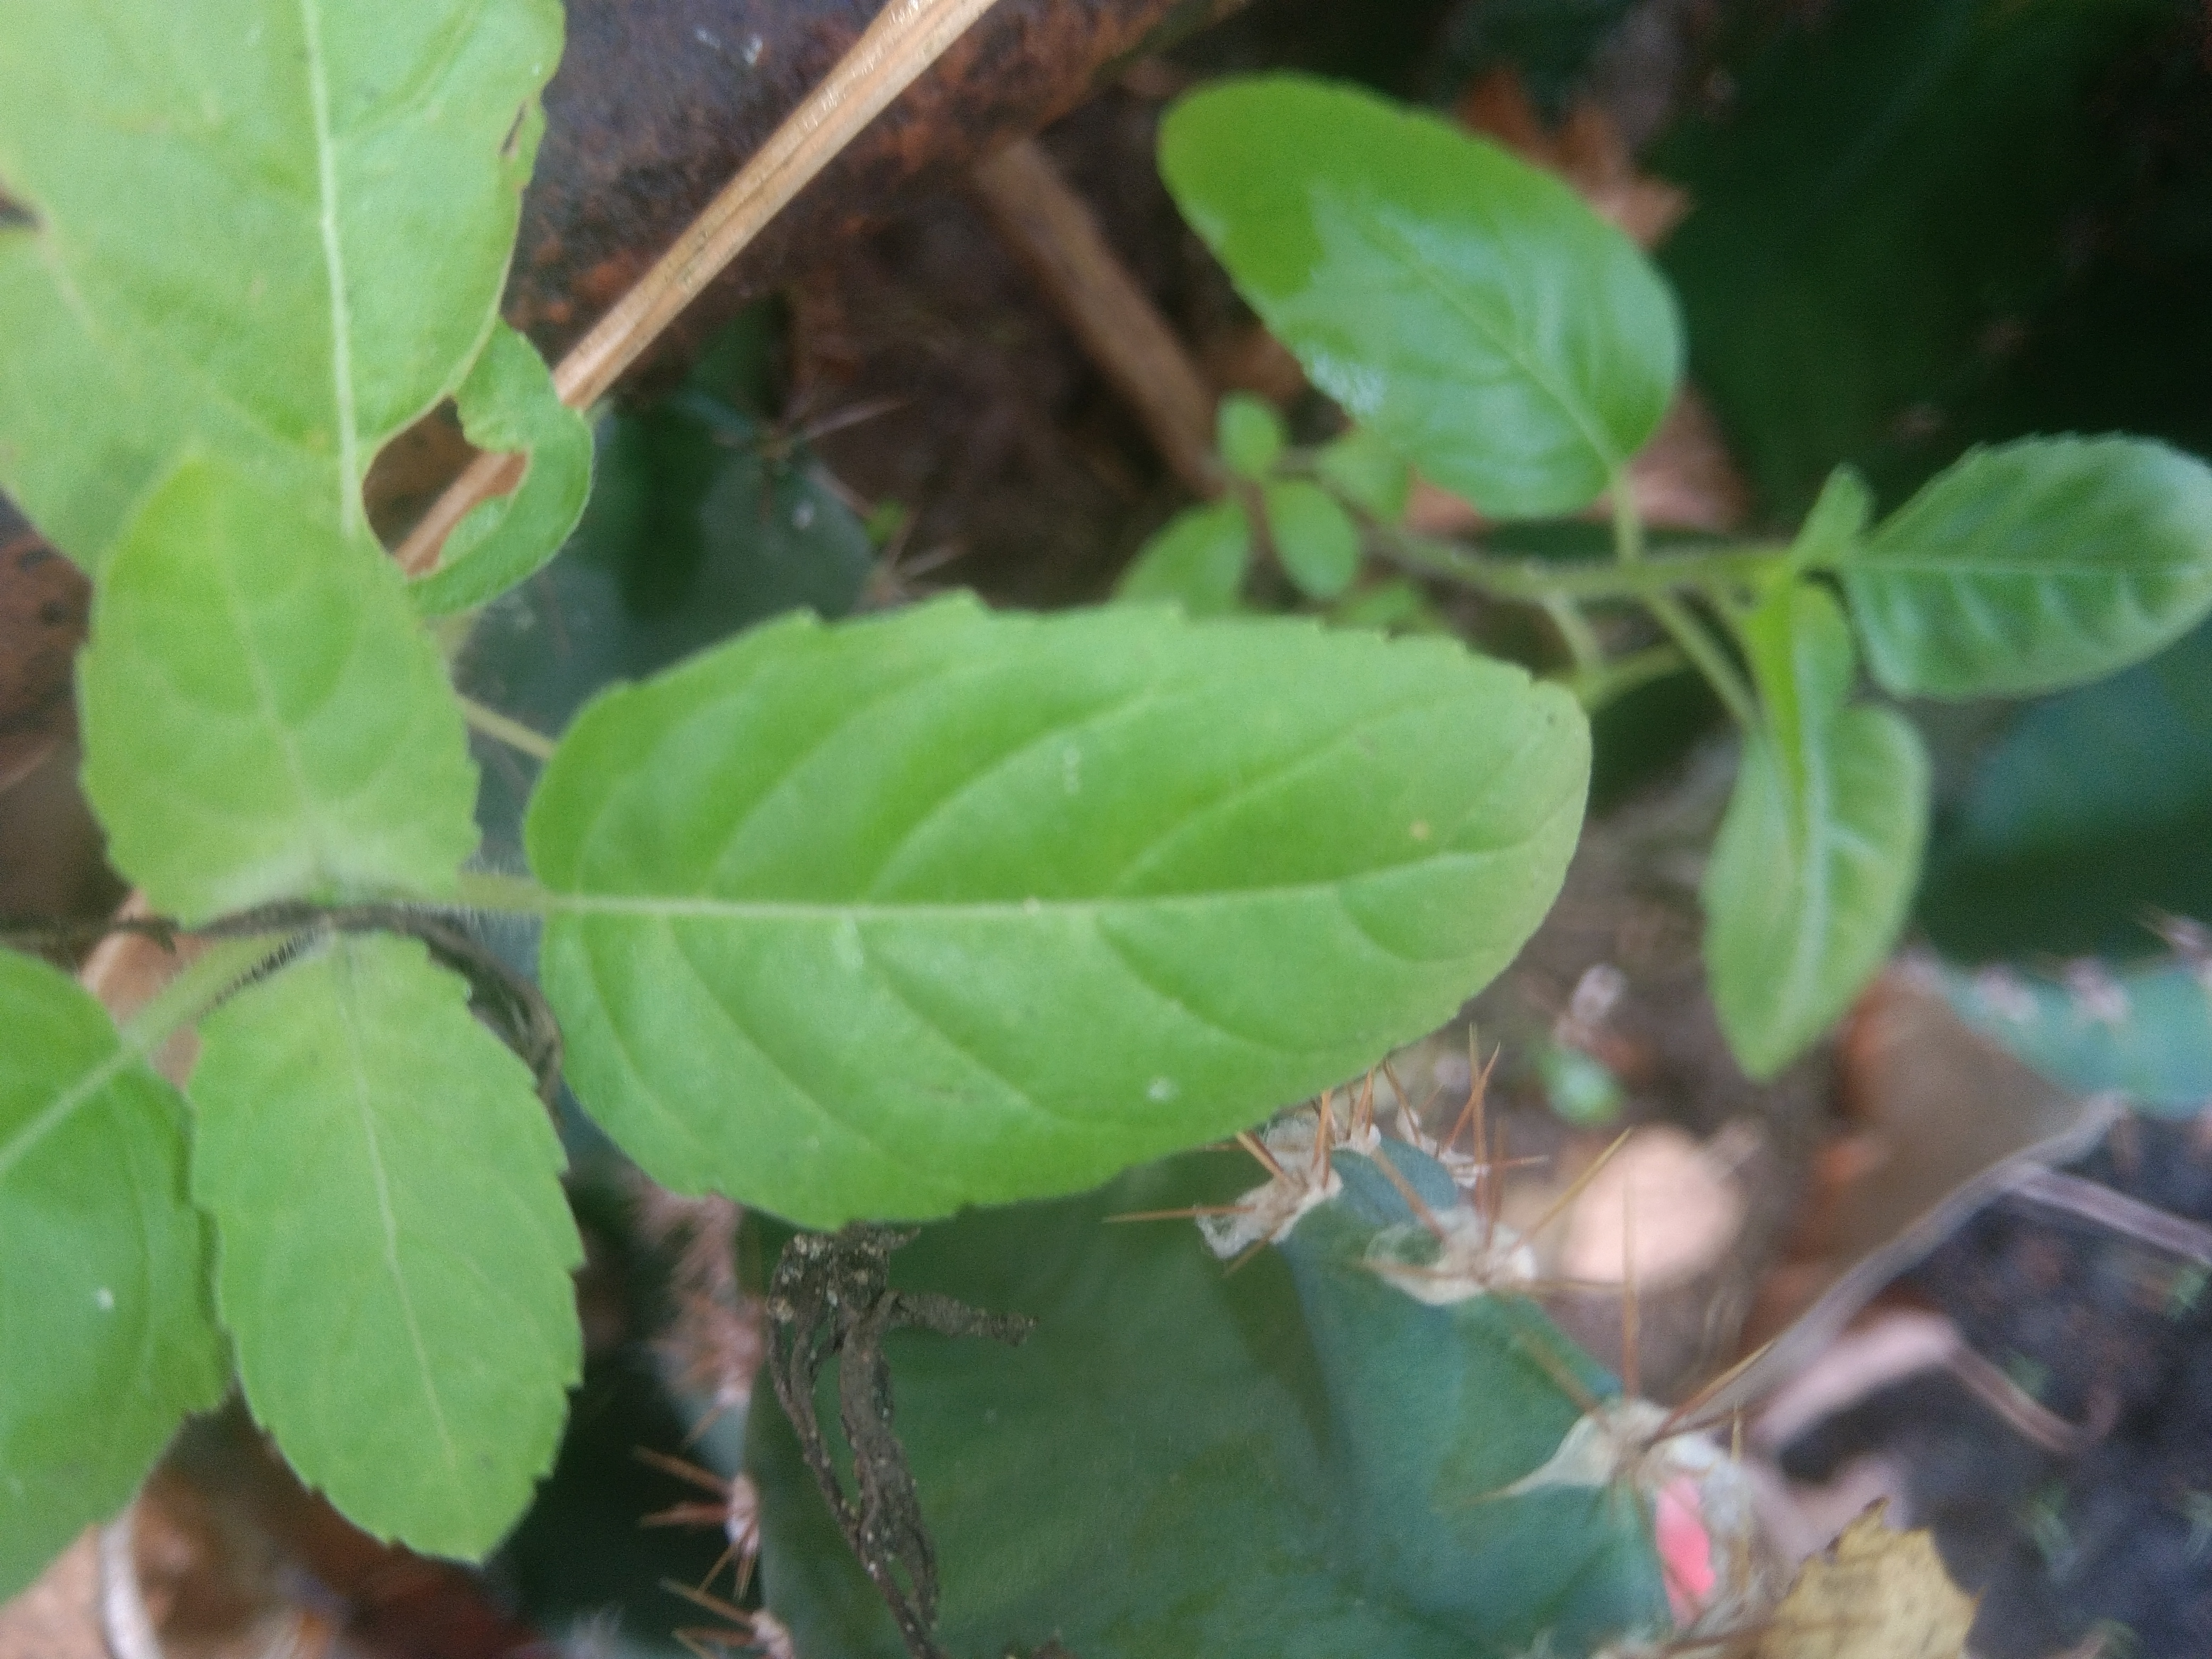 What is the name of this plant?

tulshi
